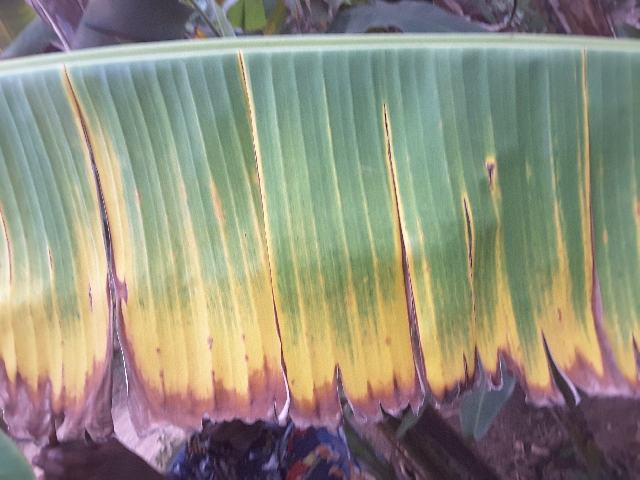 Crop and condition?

banana, fusarium wilt race 1
